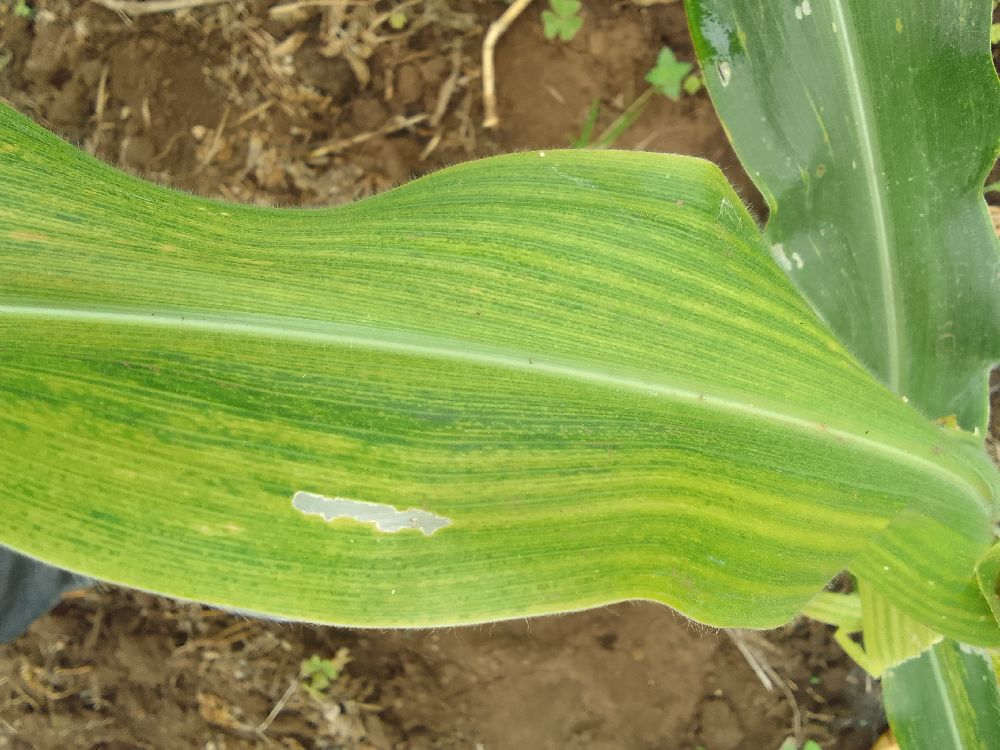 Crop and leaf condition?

maize, maize lethal necrosis
